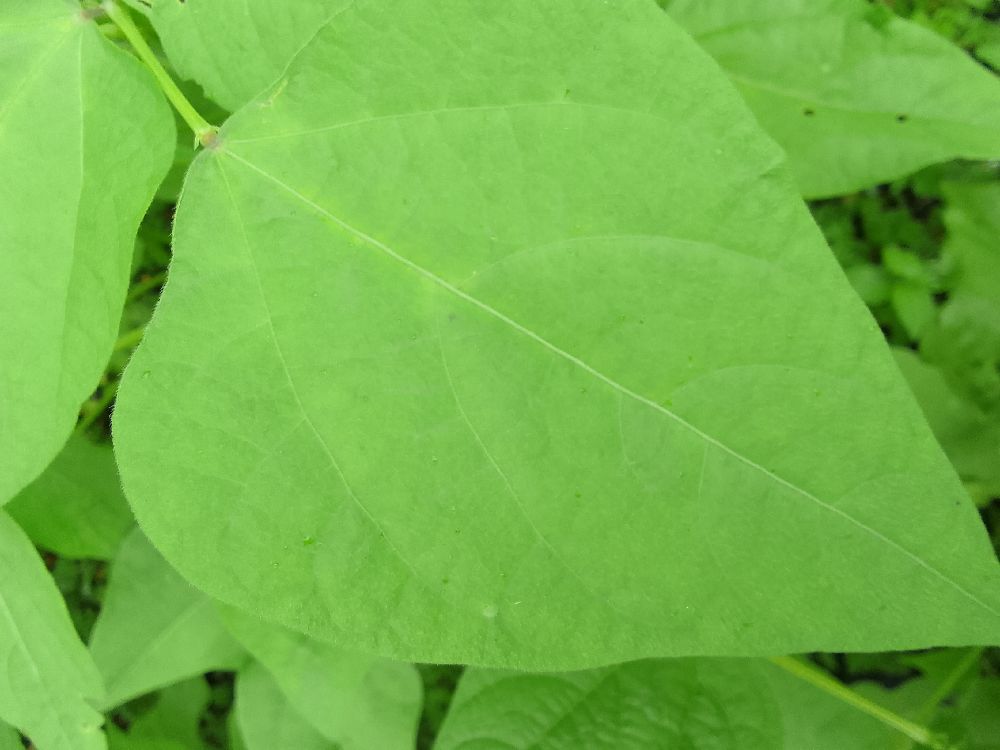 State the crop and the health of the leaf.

common bean, healthy
